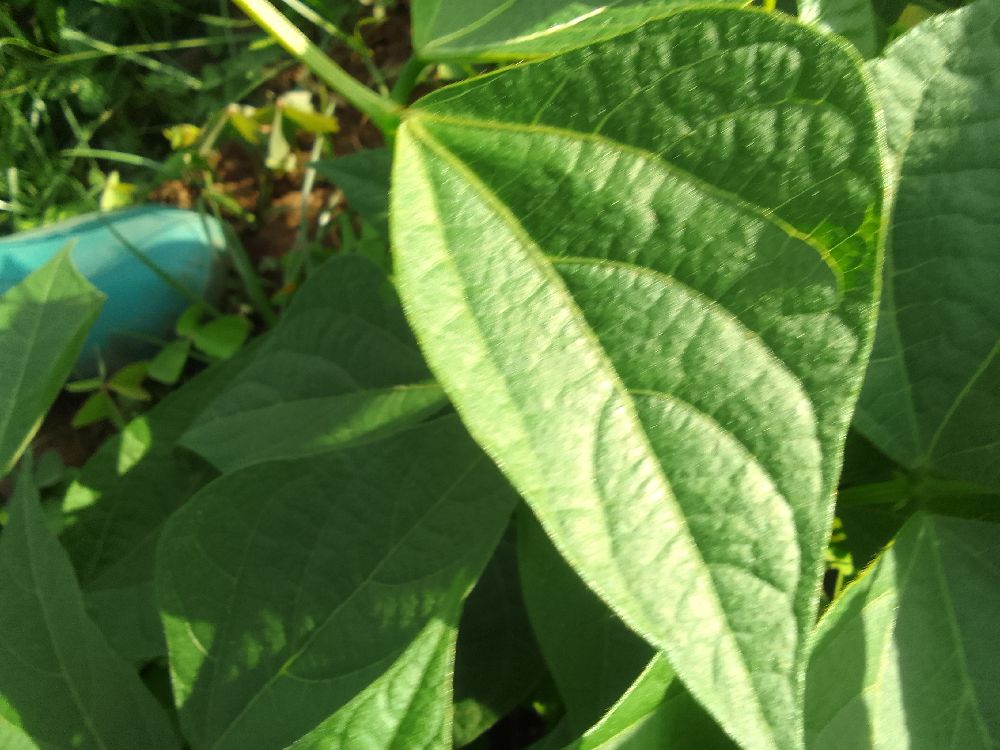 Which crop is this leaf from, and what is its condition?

common bean, healthy
